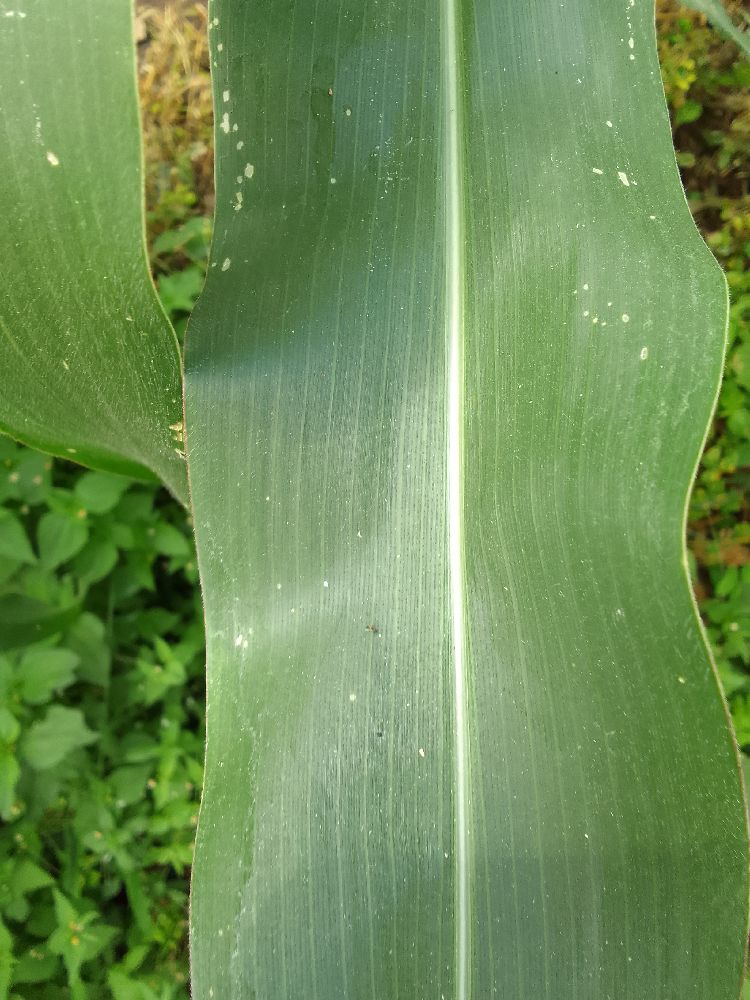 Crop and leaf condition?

maize, healthy
